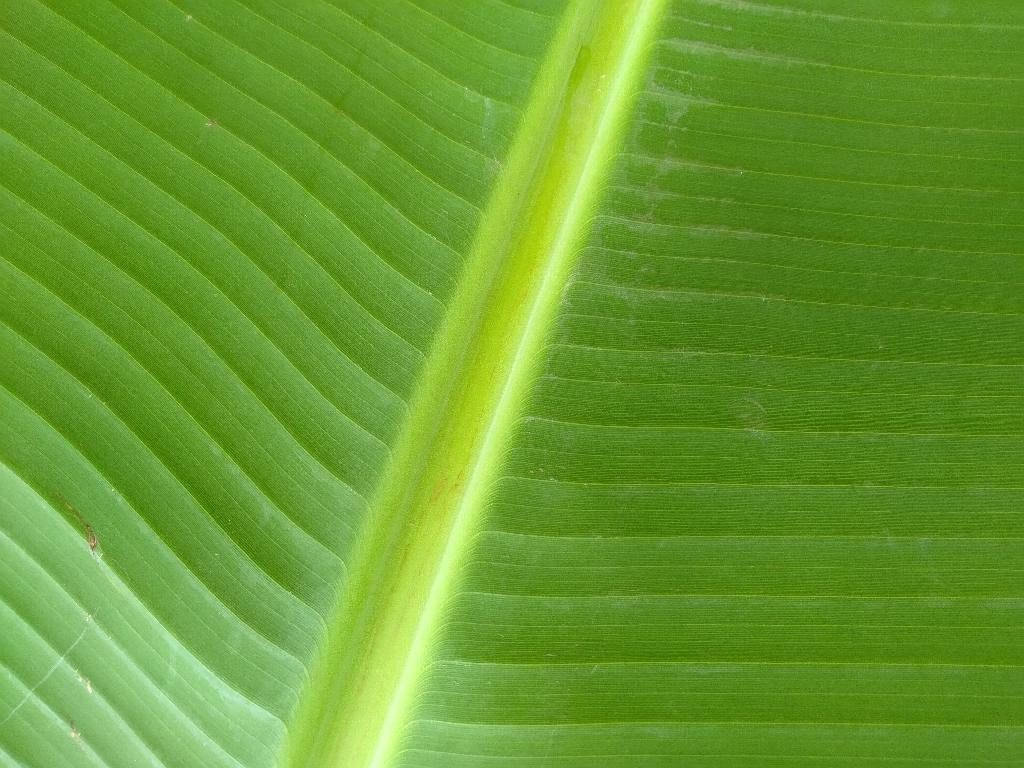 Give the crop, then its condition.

banana, healthy
